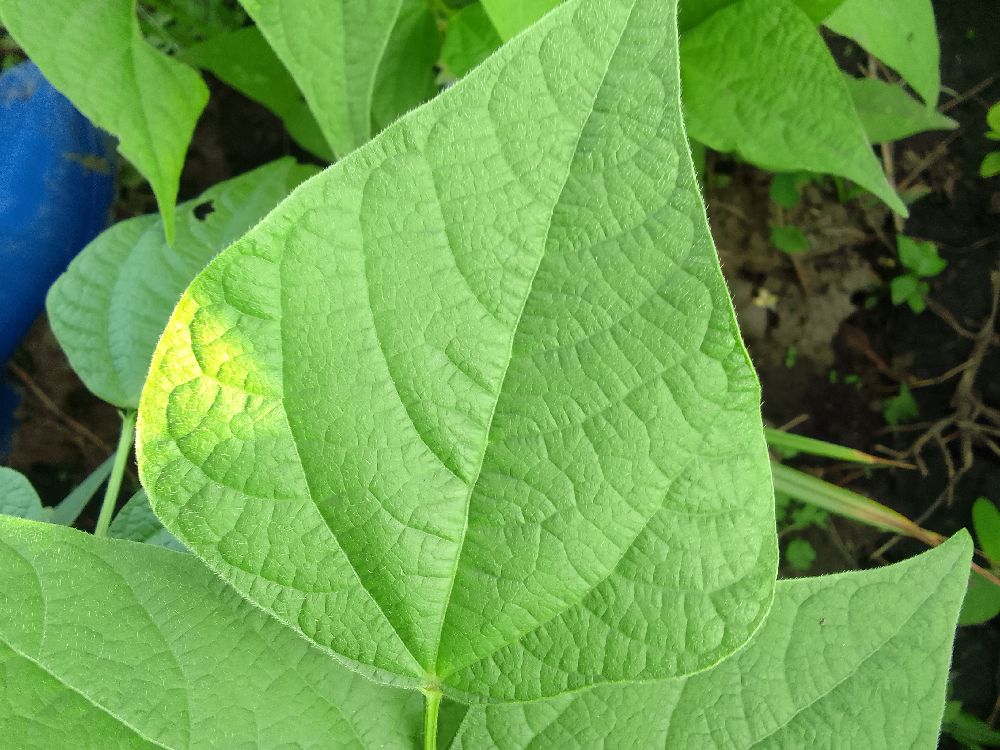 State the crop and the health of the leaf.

common bean, healthy
